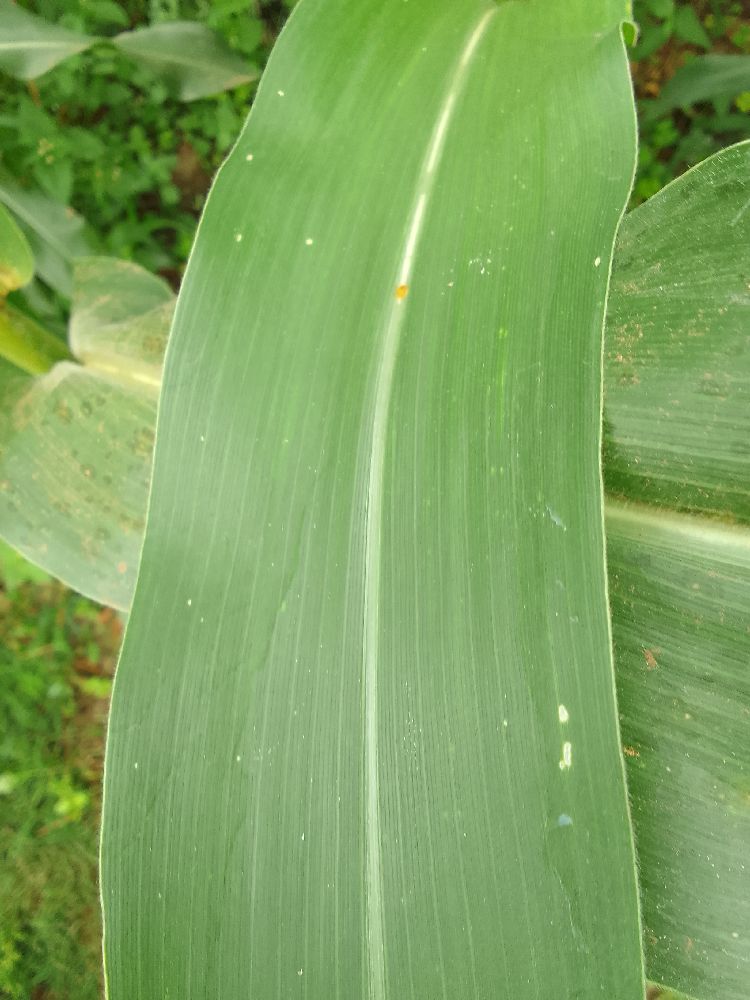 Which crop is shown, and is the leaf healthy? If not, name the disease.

maize, healthy
